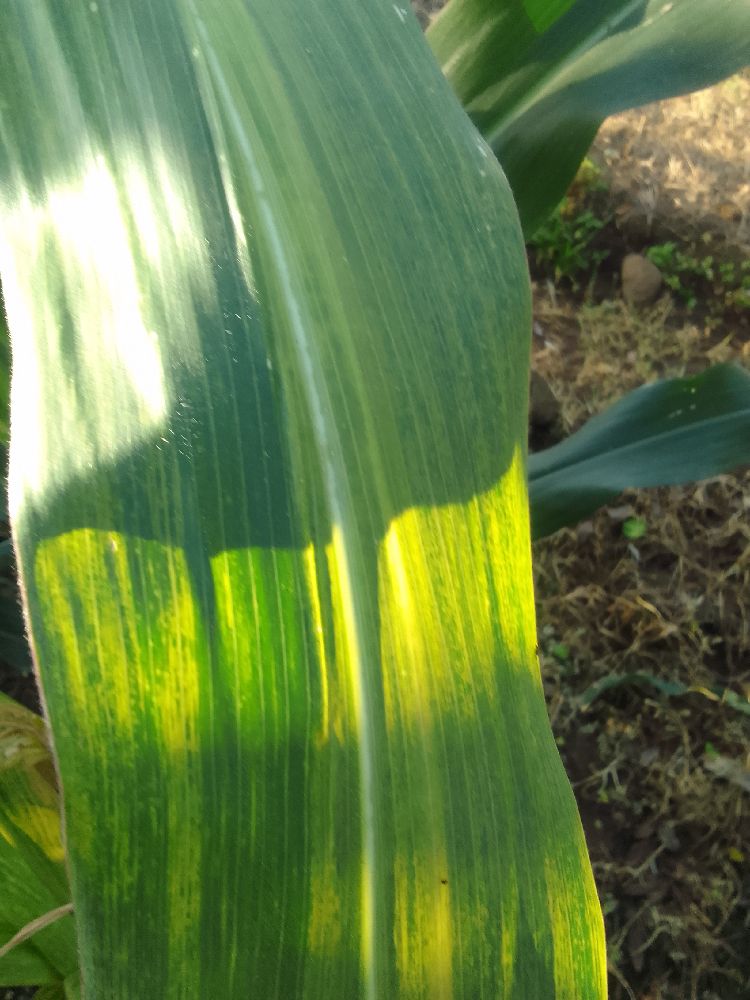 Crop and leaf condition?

maize, maize lethal necrosis
